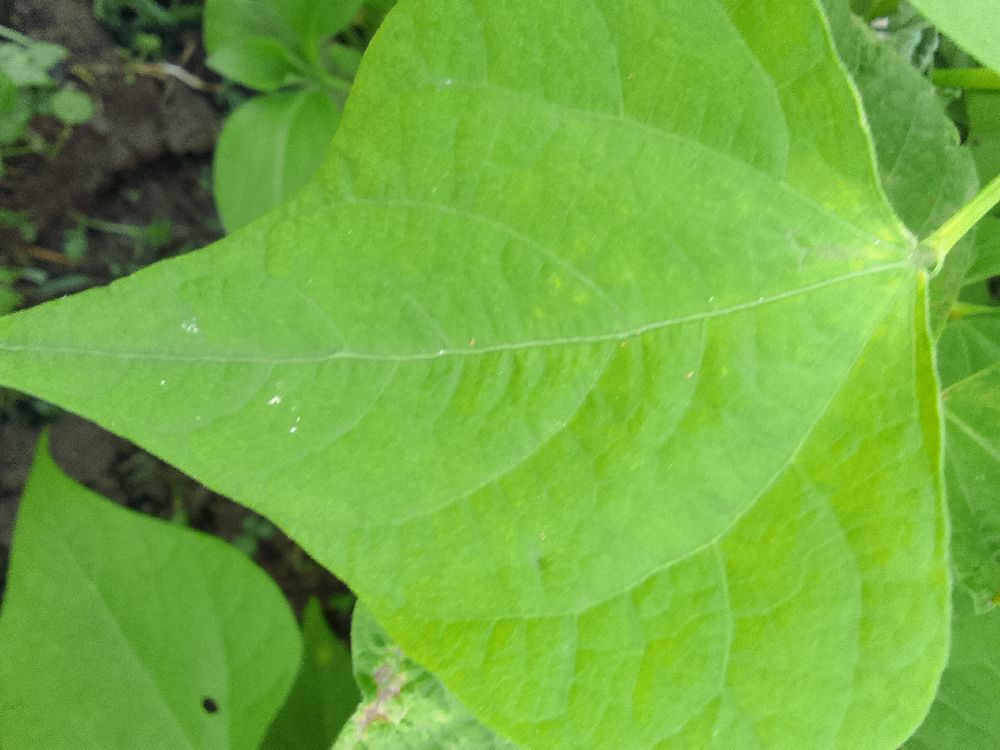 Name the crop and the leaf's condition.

common bean, healthy
